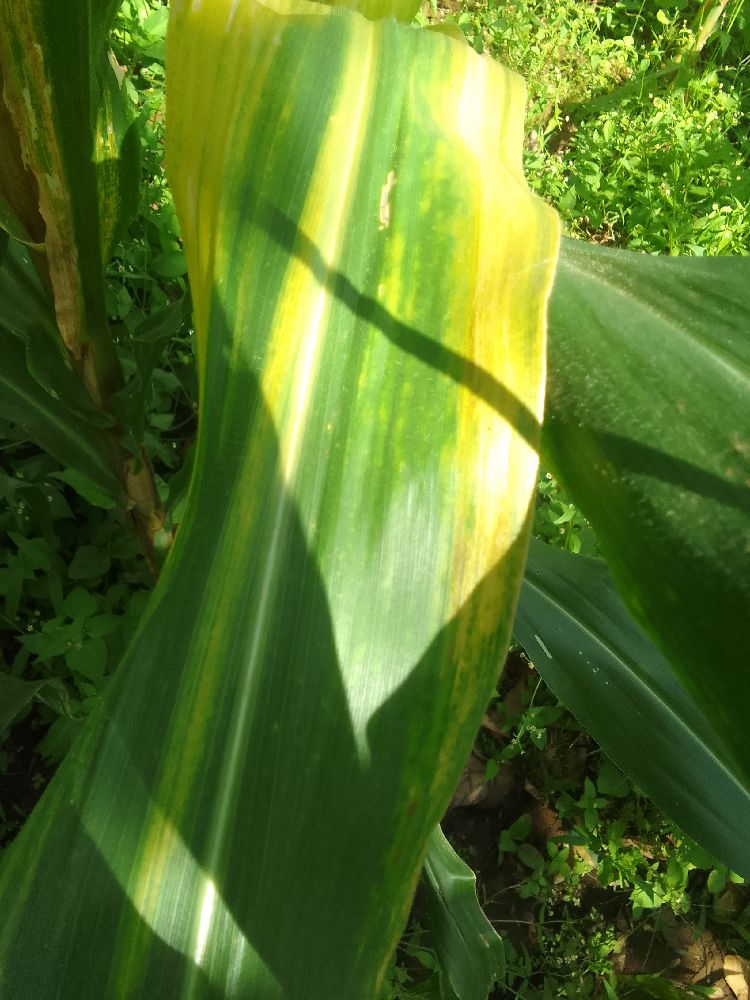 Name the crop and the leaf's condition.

maize, maize lethal necrosis
